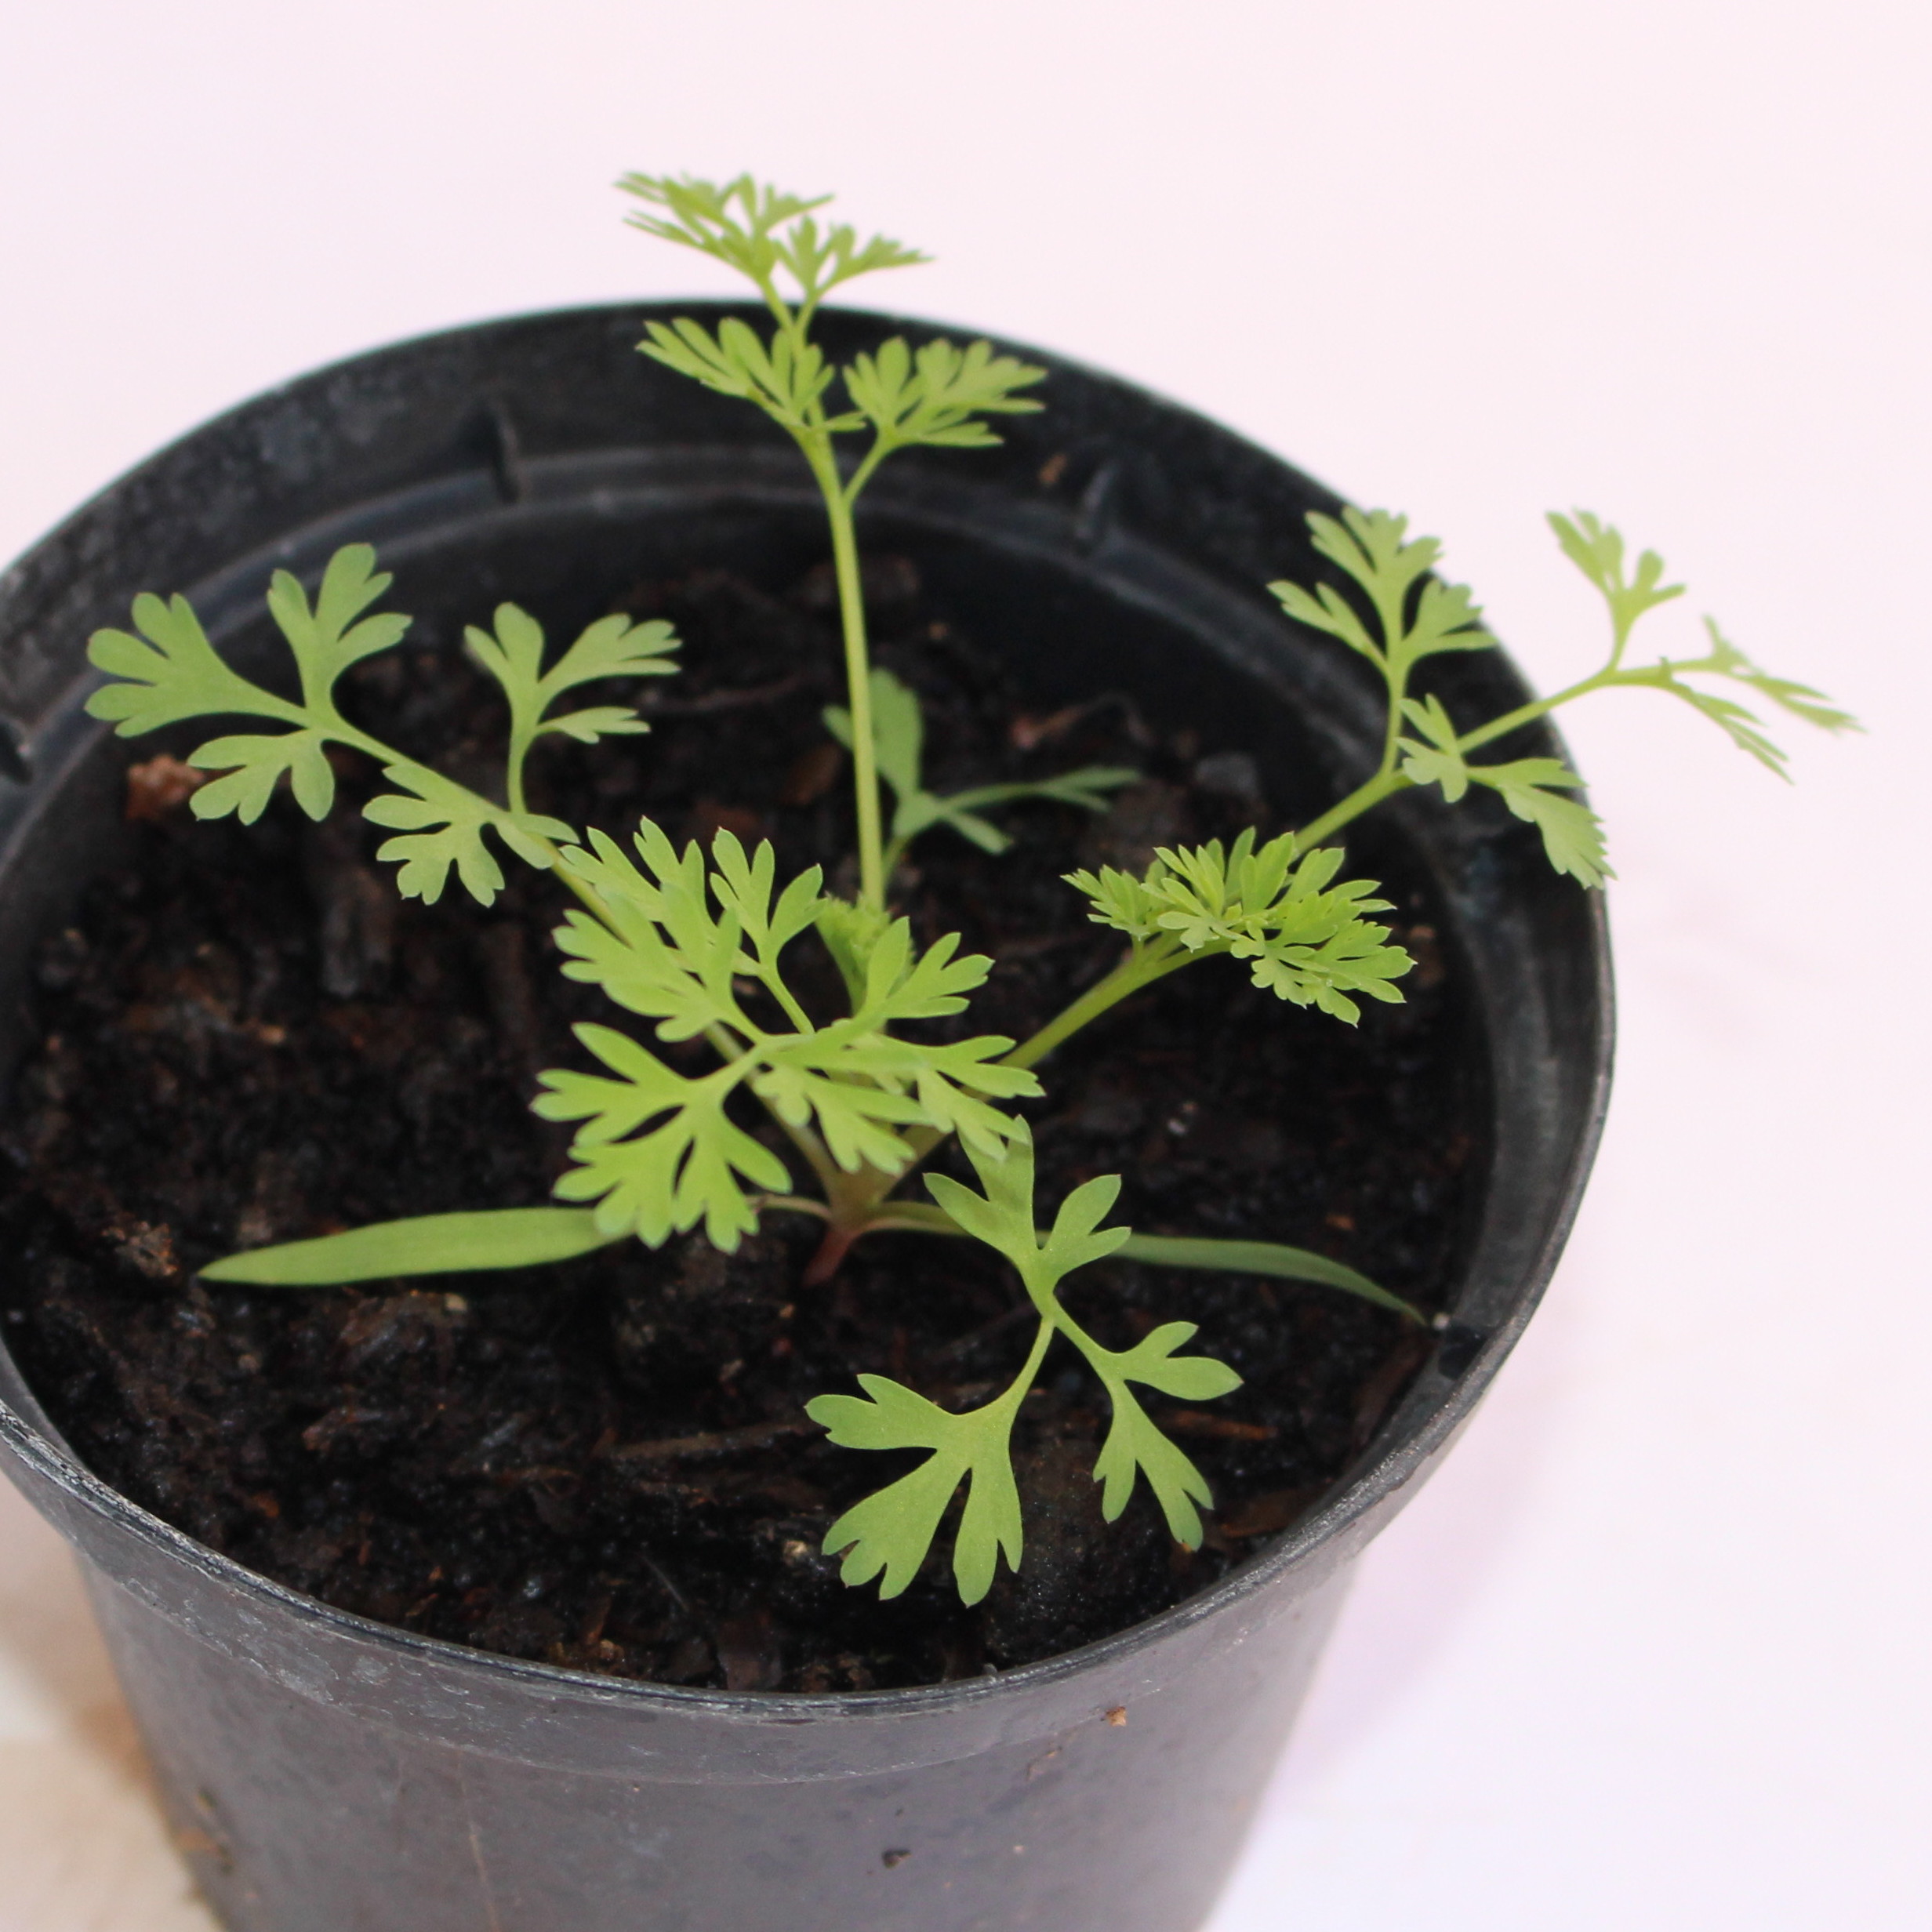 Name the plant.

Fumaria officinalis
